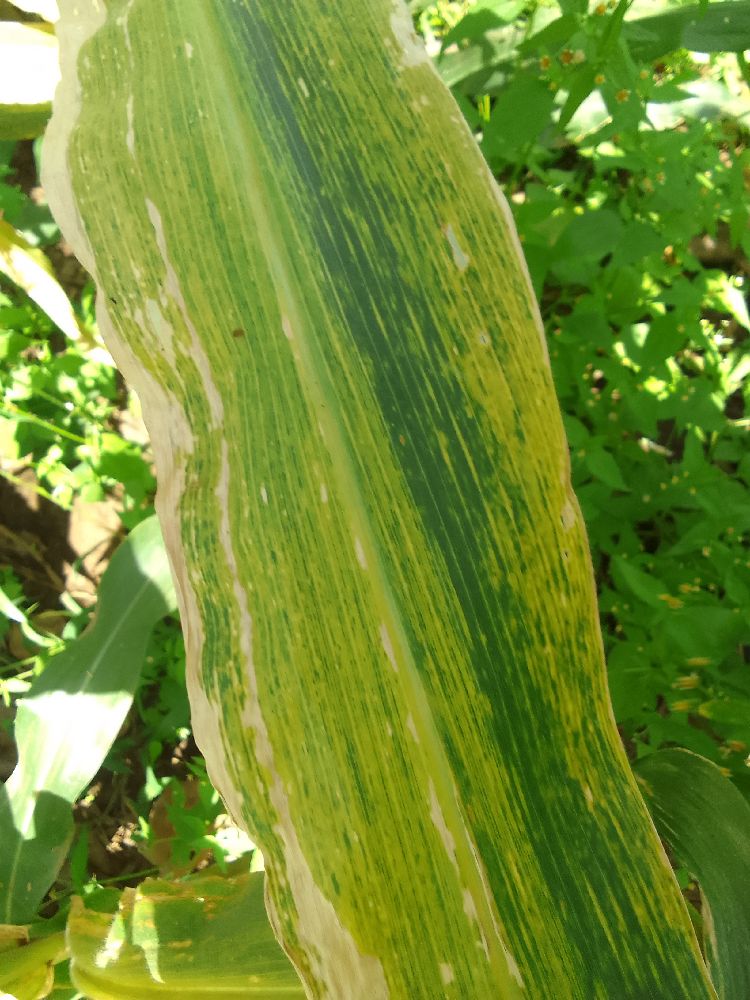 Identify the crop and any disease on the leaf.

maize, maize lethal necrosis
